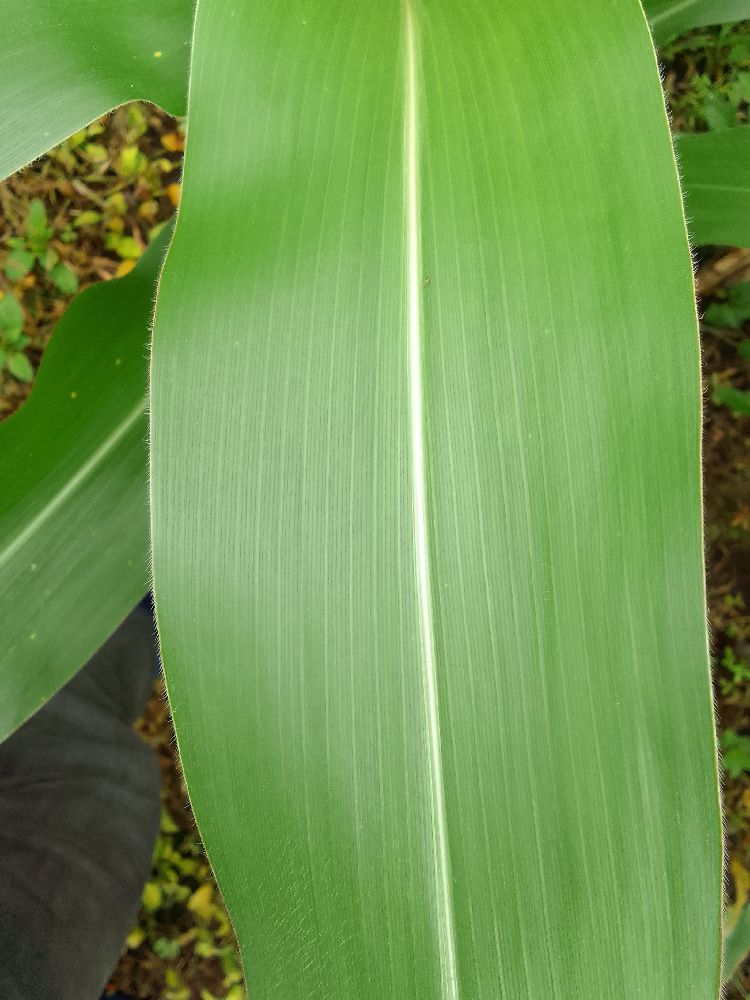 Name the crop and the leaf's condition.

maize, healthy
